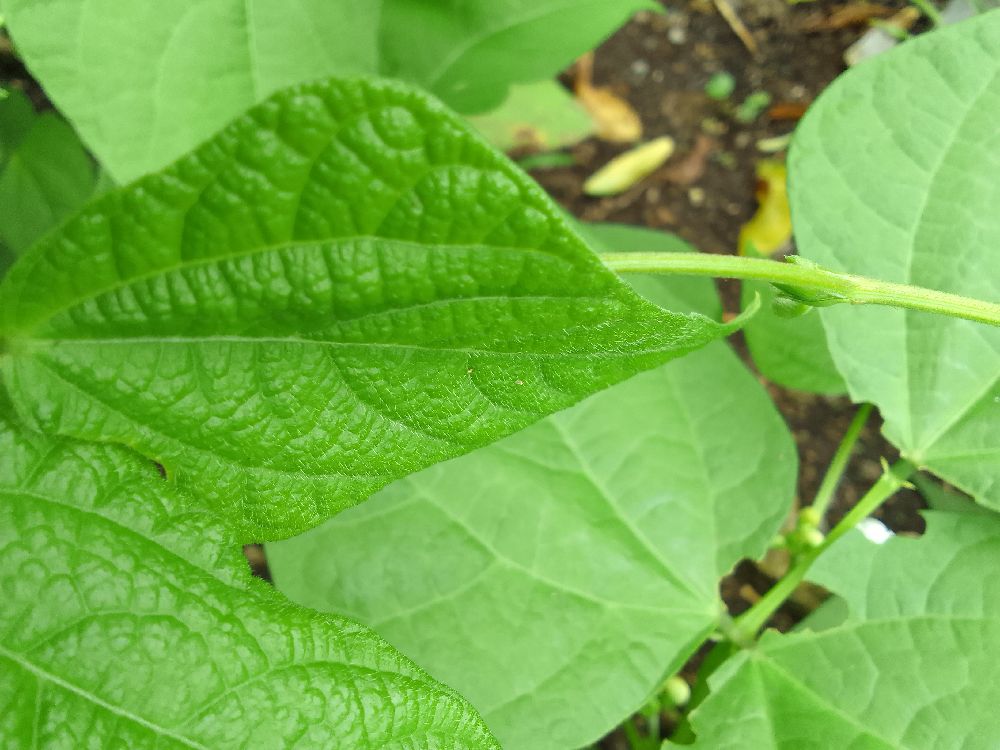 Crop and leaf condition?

common bean, healthy
